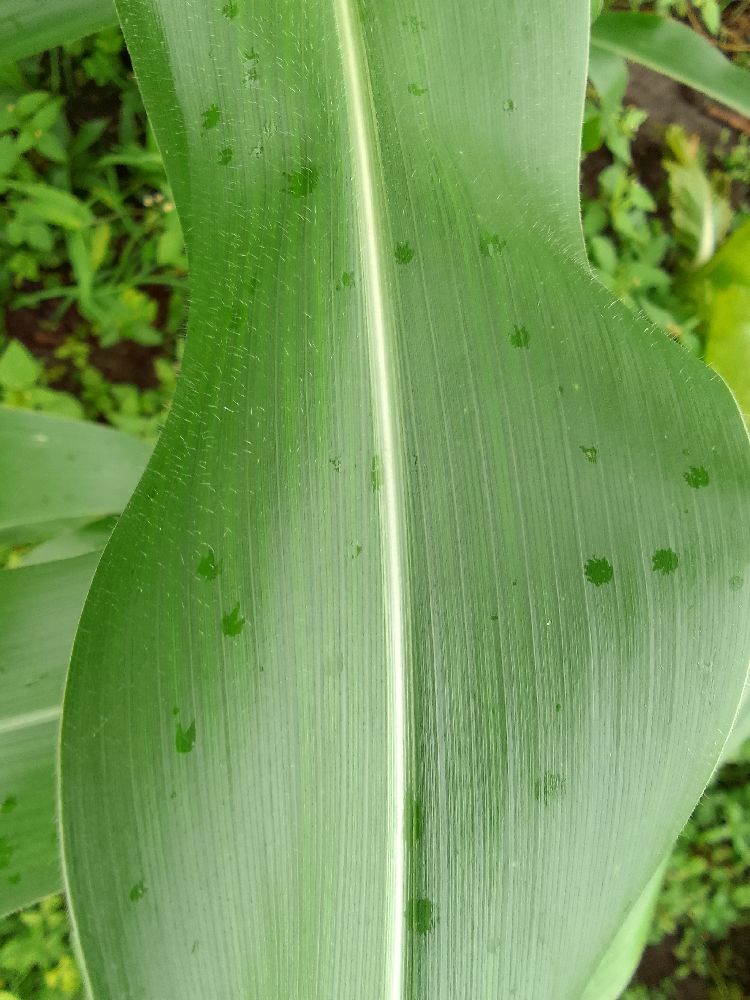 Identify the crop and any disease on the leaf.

maize, healthy
